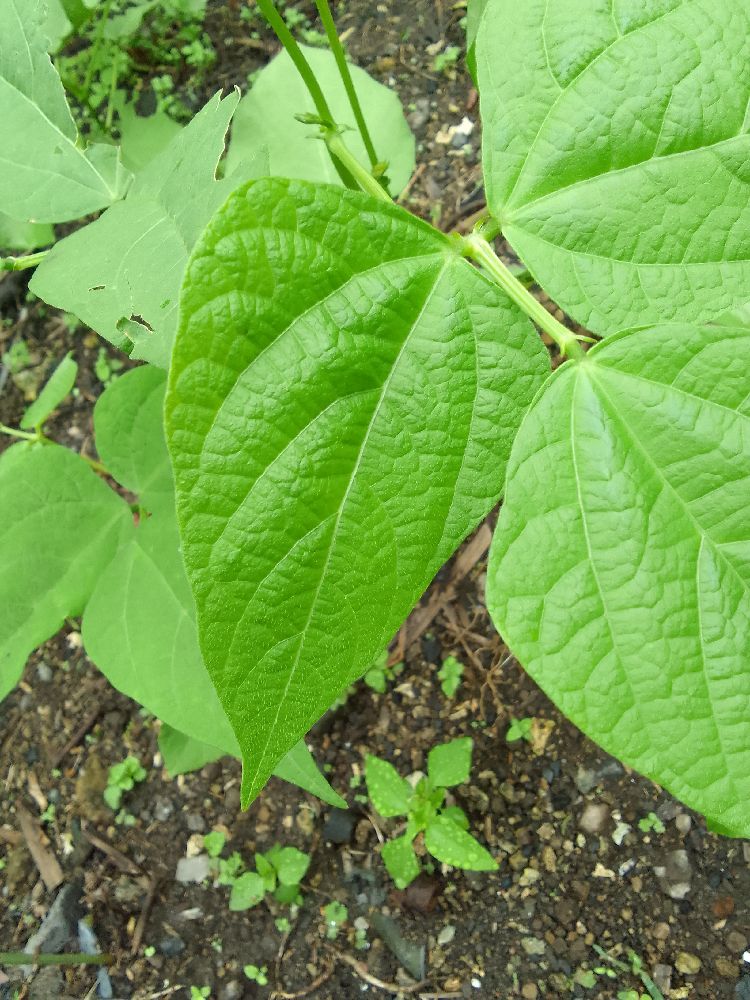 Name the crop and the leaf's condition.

common bean, healthy
